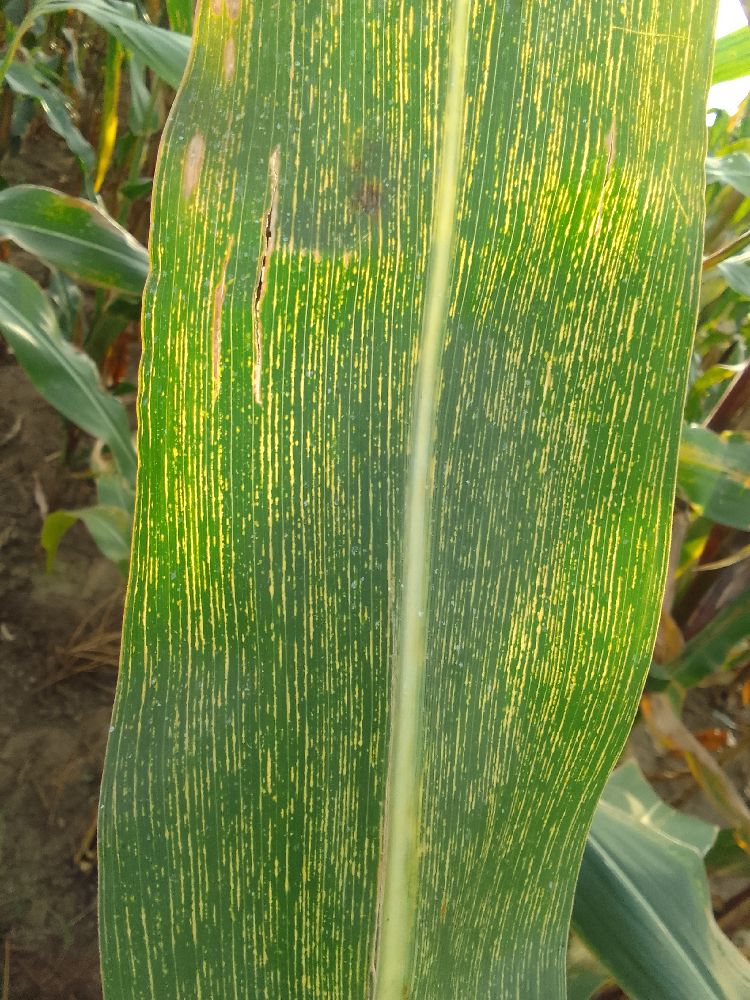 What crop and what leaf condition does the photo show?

maize, maize streak virus
